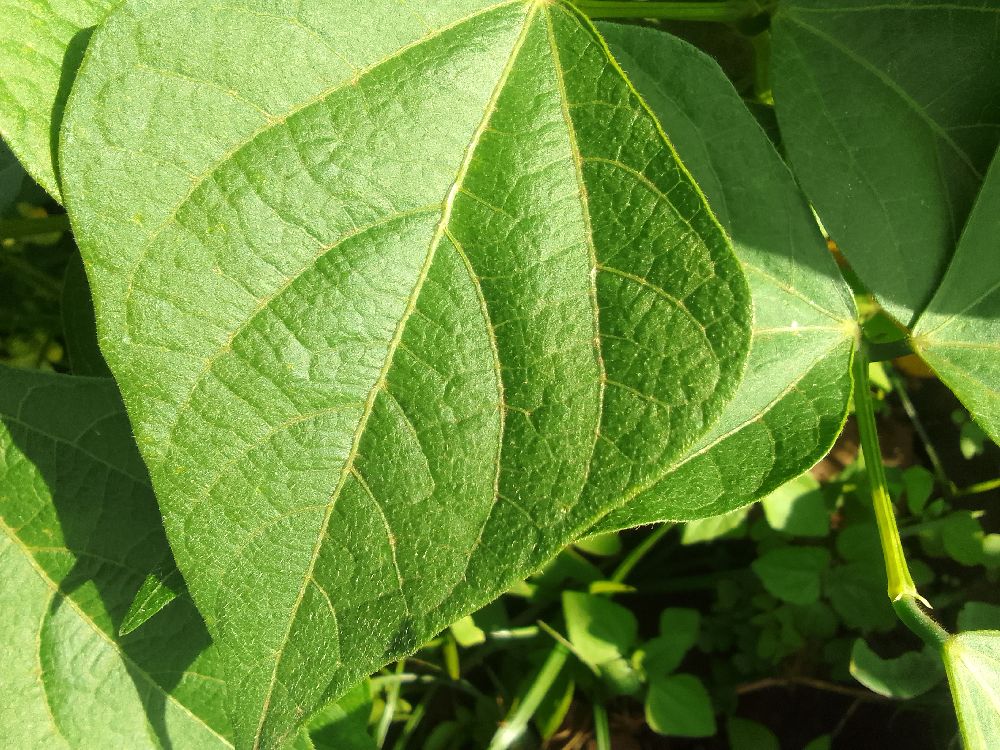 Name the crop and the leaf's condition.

common bean, healthy
